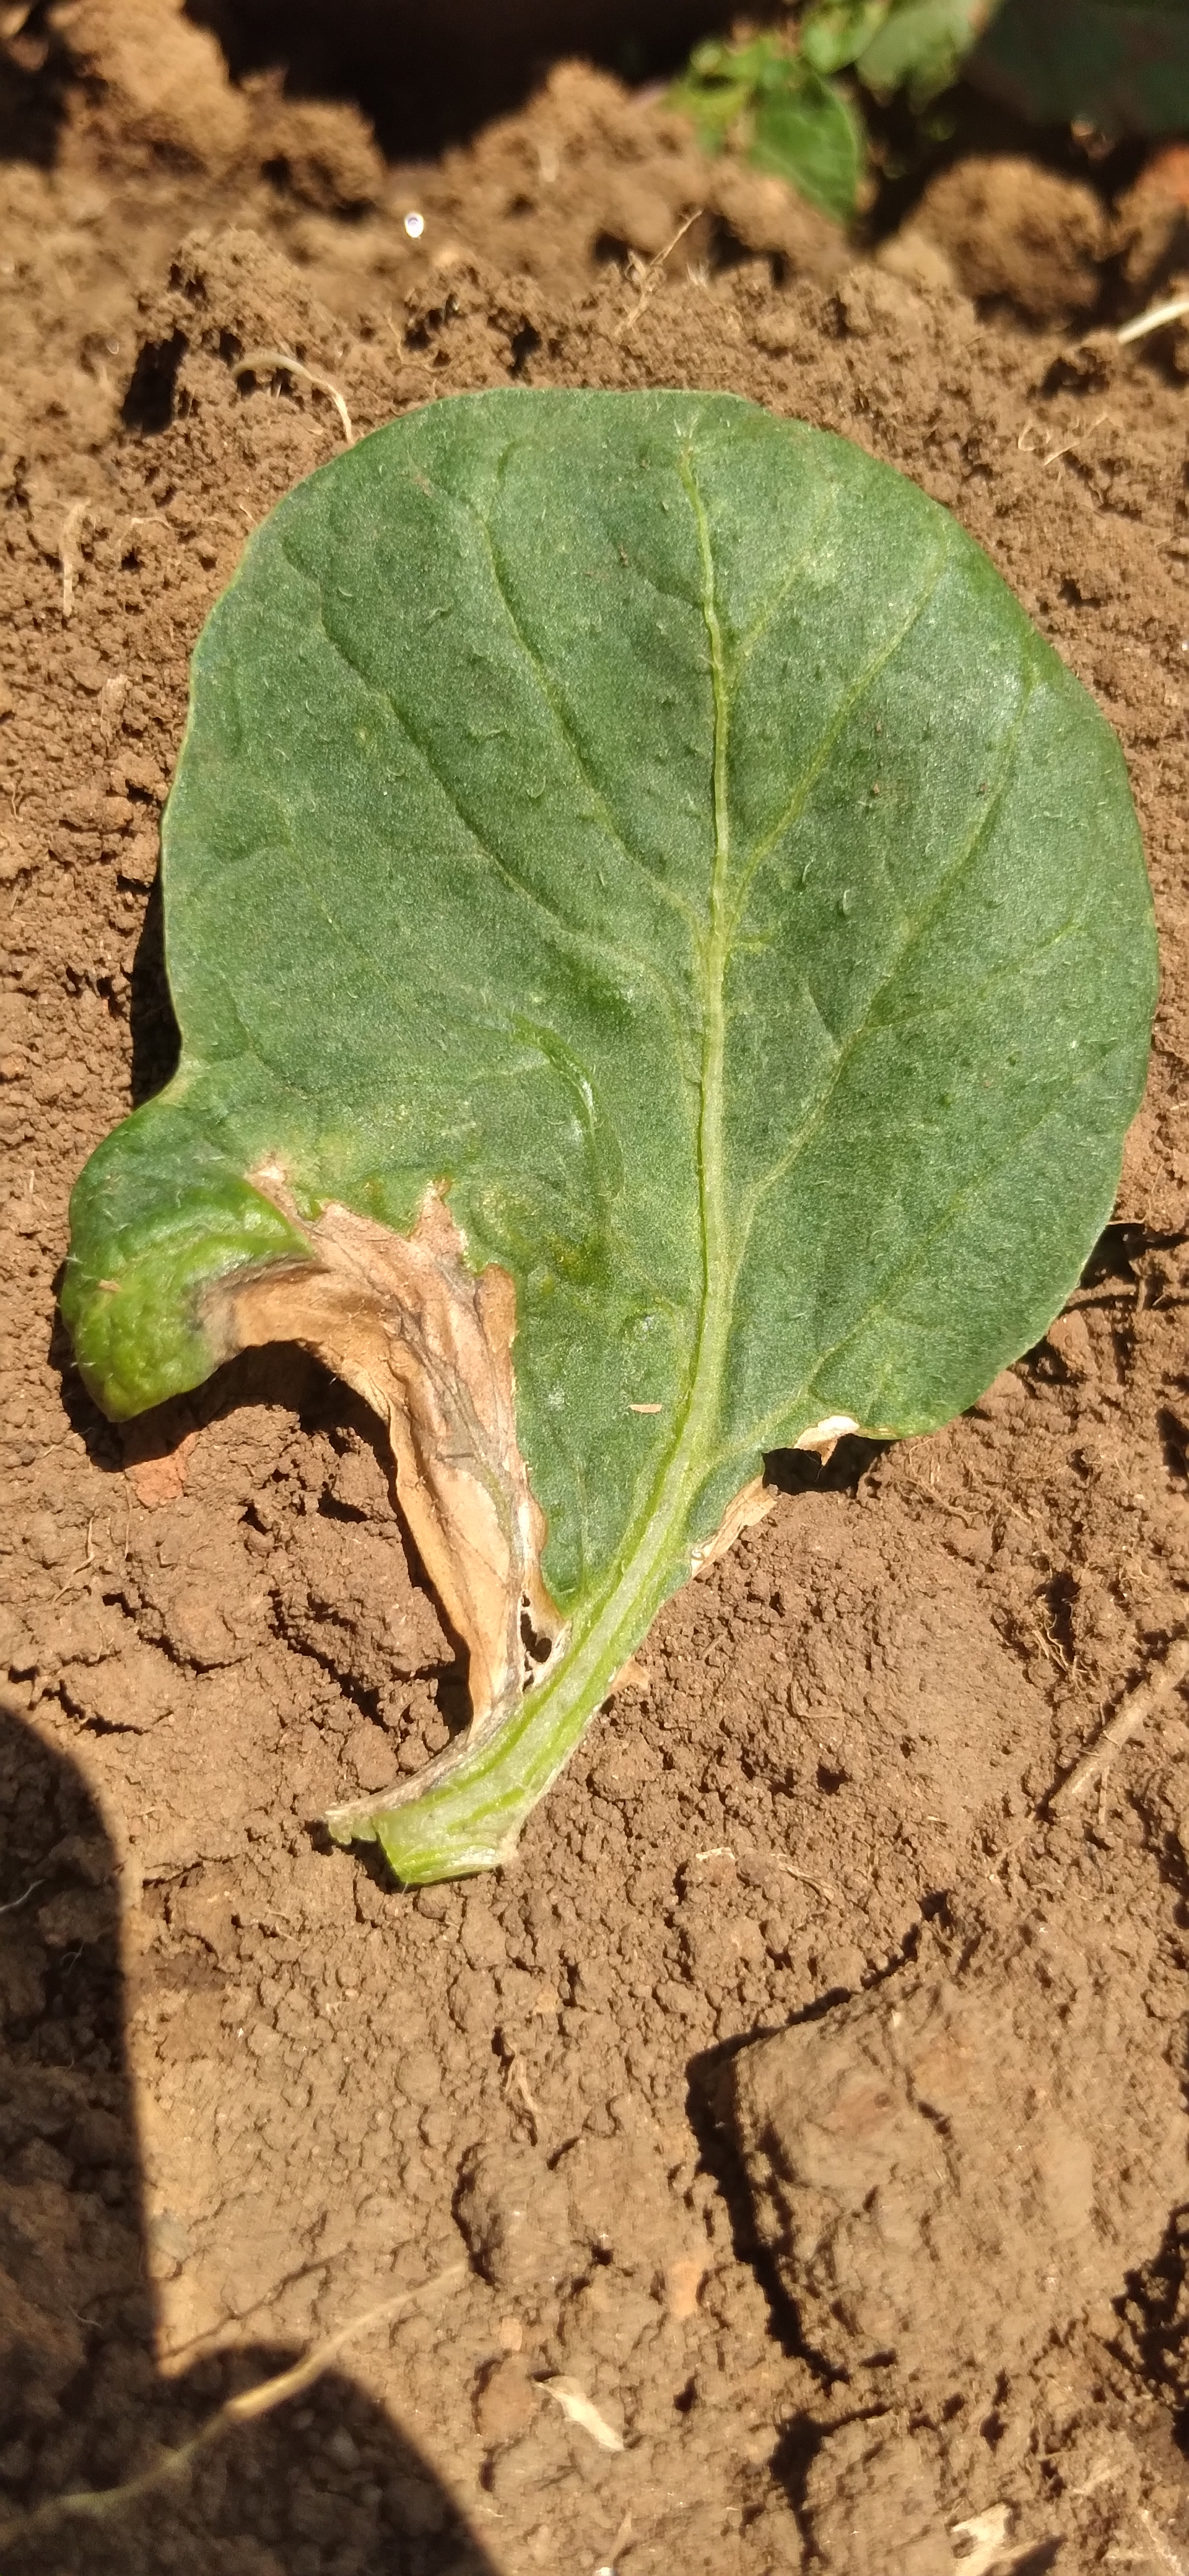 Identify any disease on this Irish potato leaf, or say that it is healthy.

early blight
